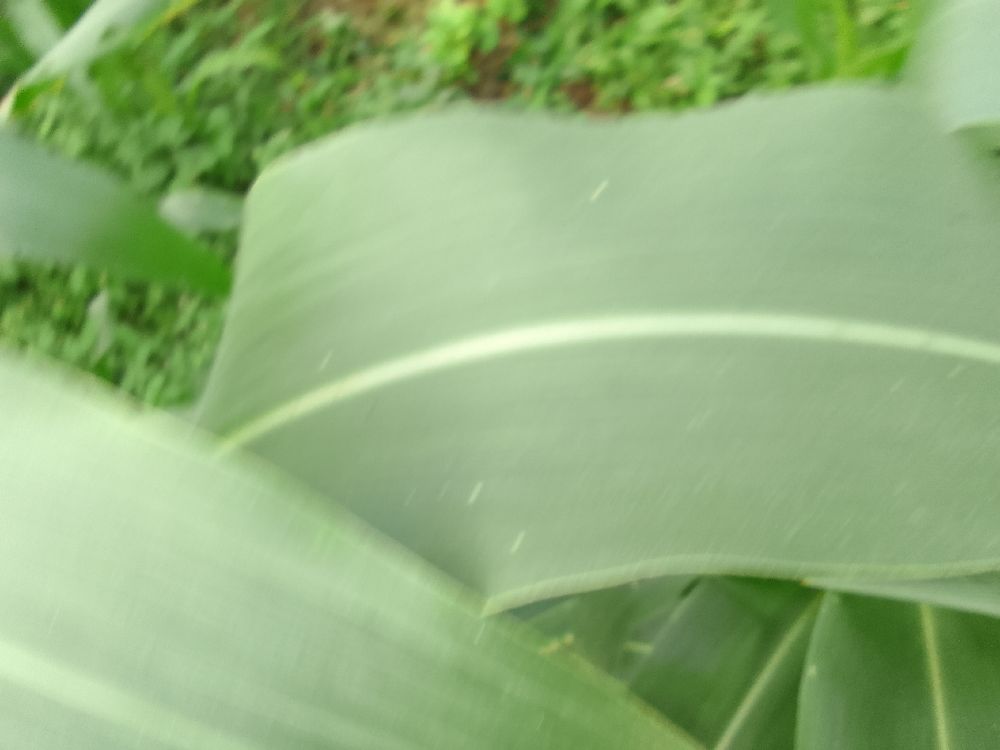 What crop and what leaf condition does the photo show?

maize, healthy
